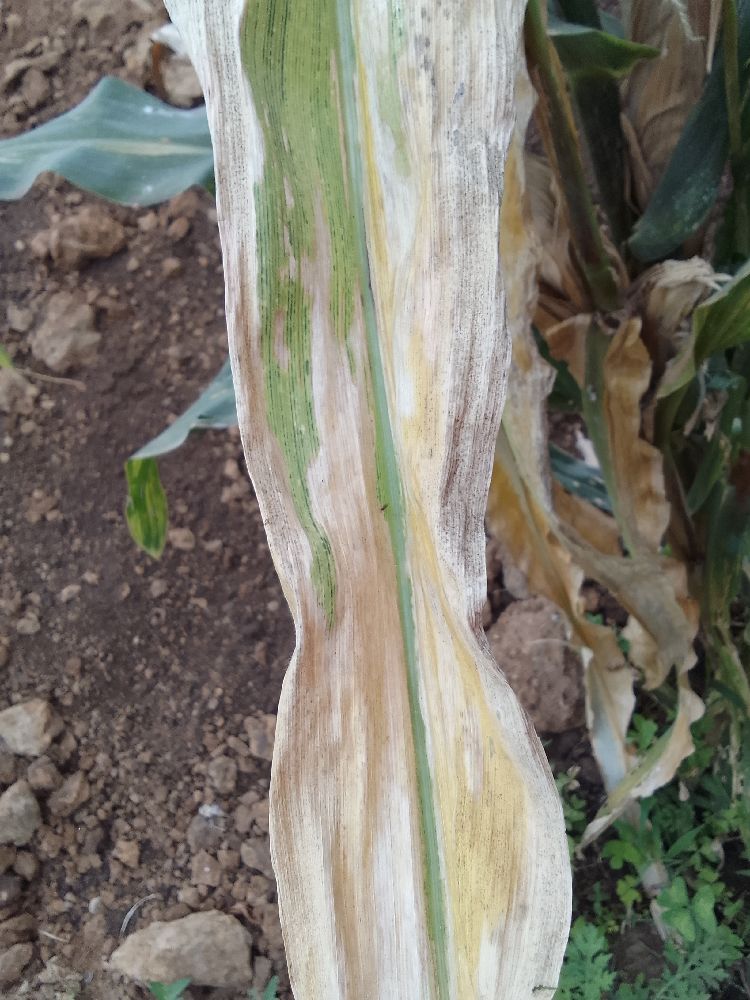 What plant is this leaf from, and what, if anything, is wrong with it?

maize, maize lethal necrosis
